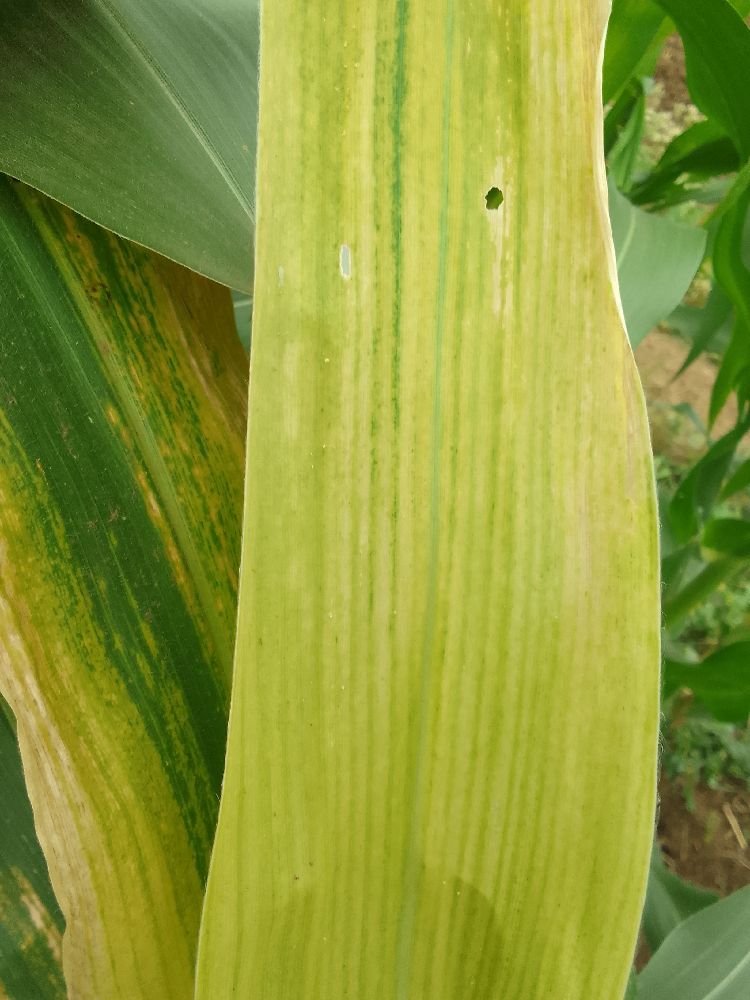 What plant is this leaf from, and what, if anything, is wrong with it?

maize, maize lethal necrosis
